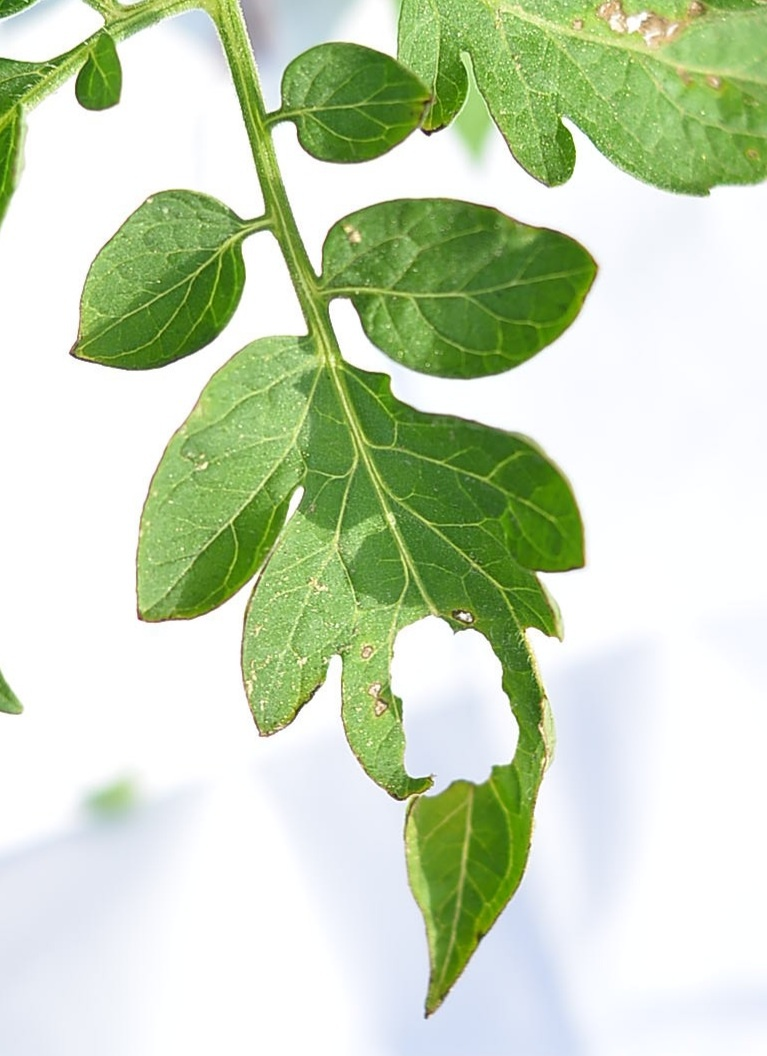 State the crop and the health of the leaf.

tomato, infected
